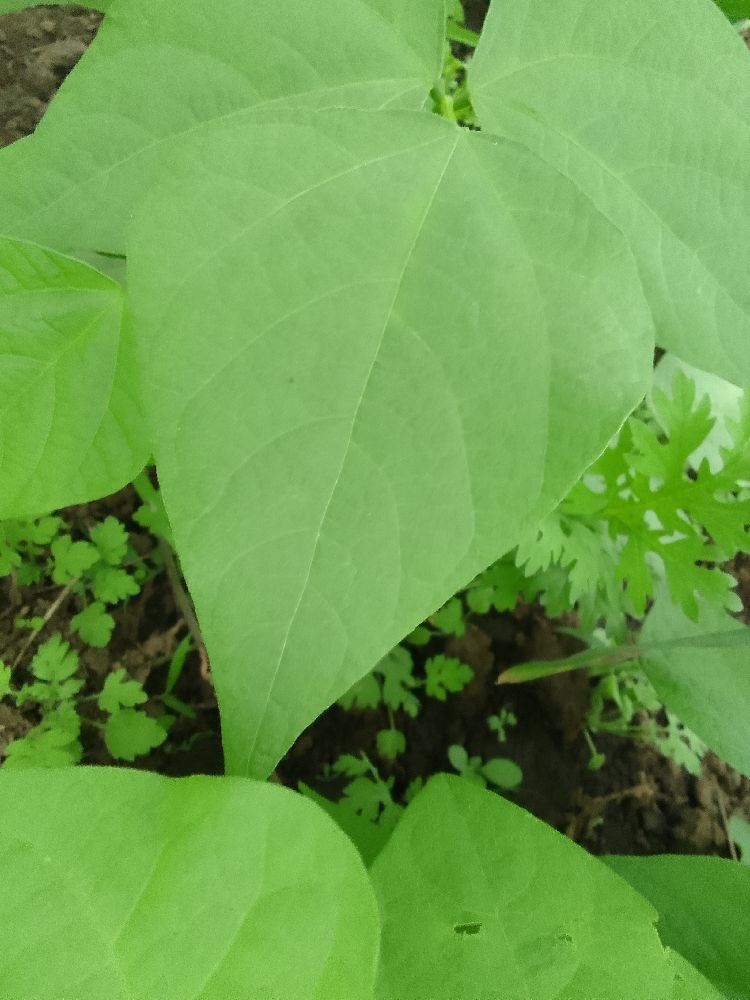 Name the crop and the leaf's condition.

common bean, healthy
